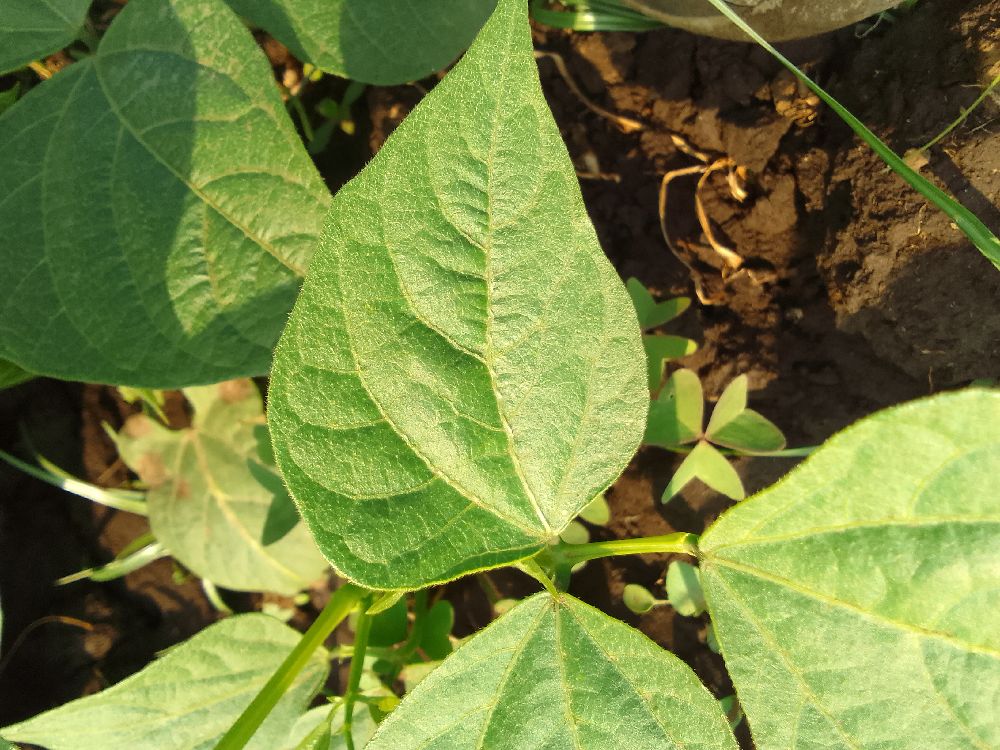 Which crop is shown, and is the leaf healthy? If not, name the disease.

common bean, healthy
